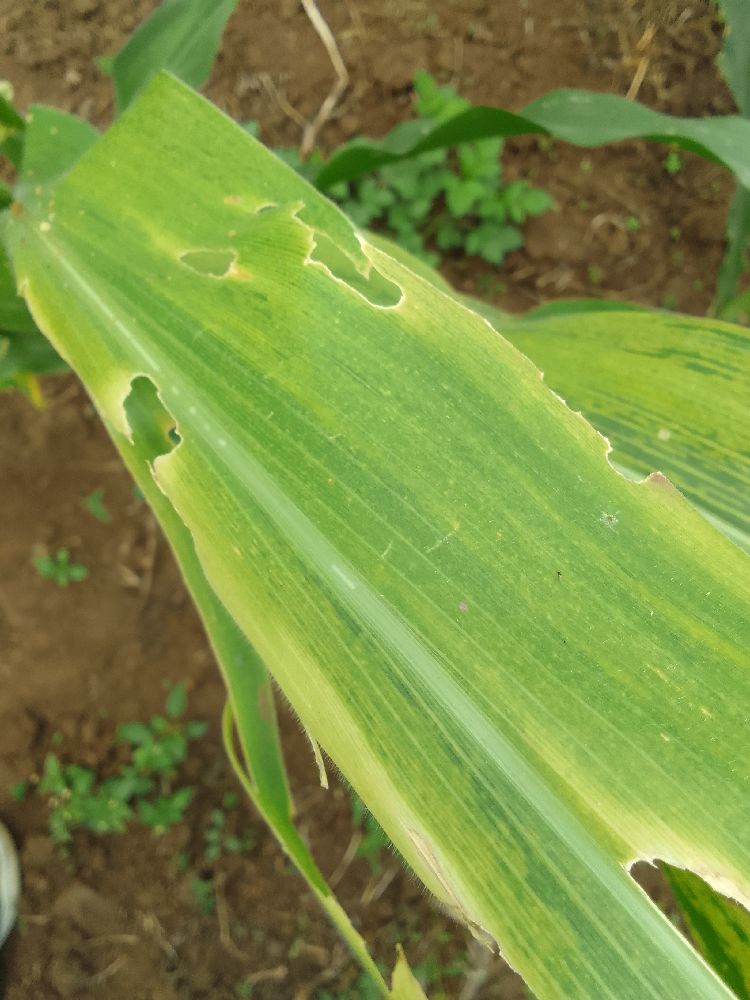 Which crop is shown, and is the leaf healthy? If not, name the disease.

maize, maize lethal necrosis
